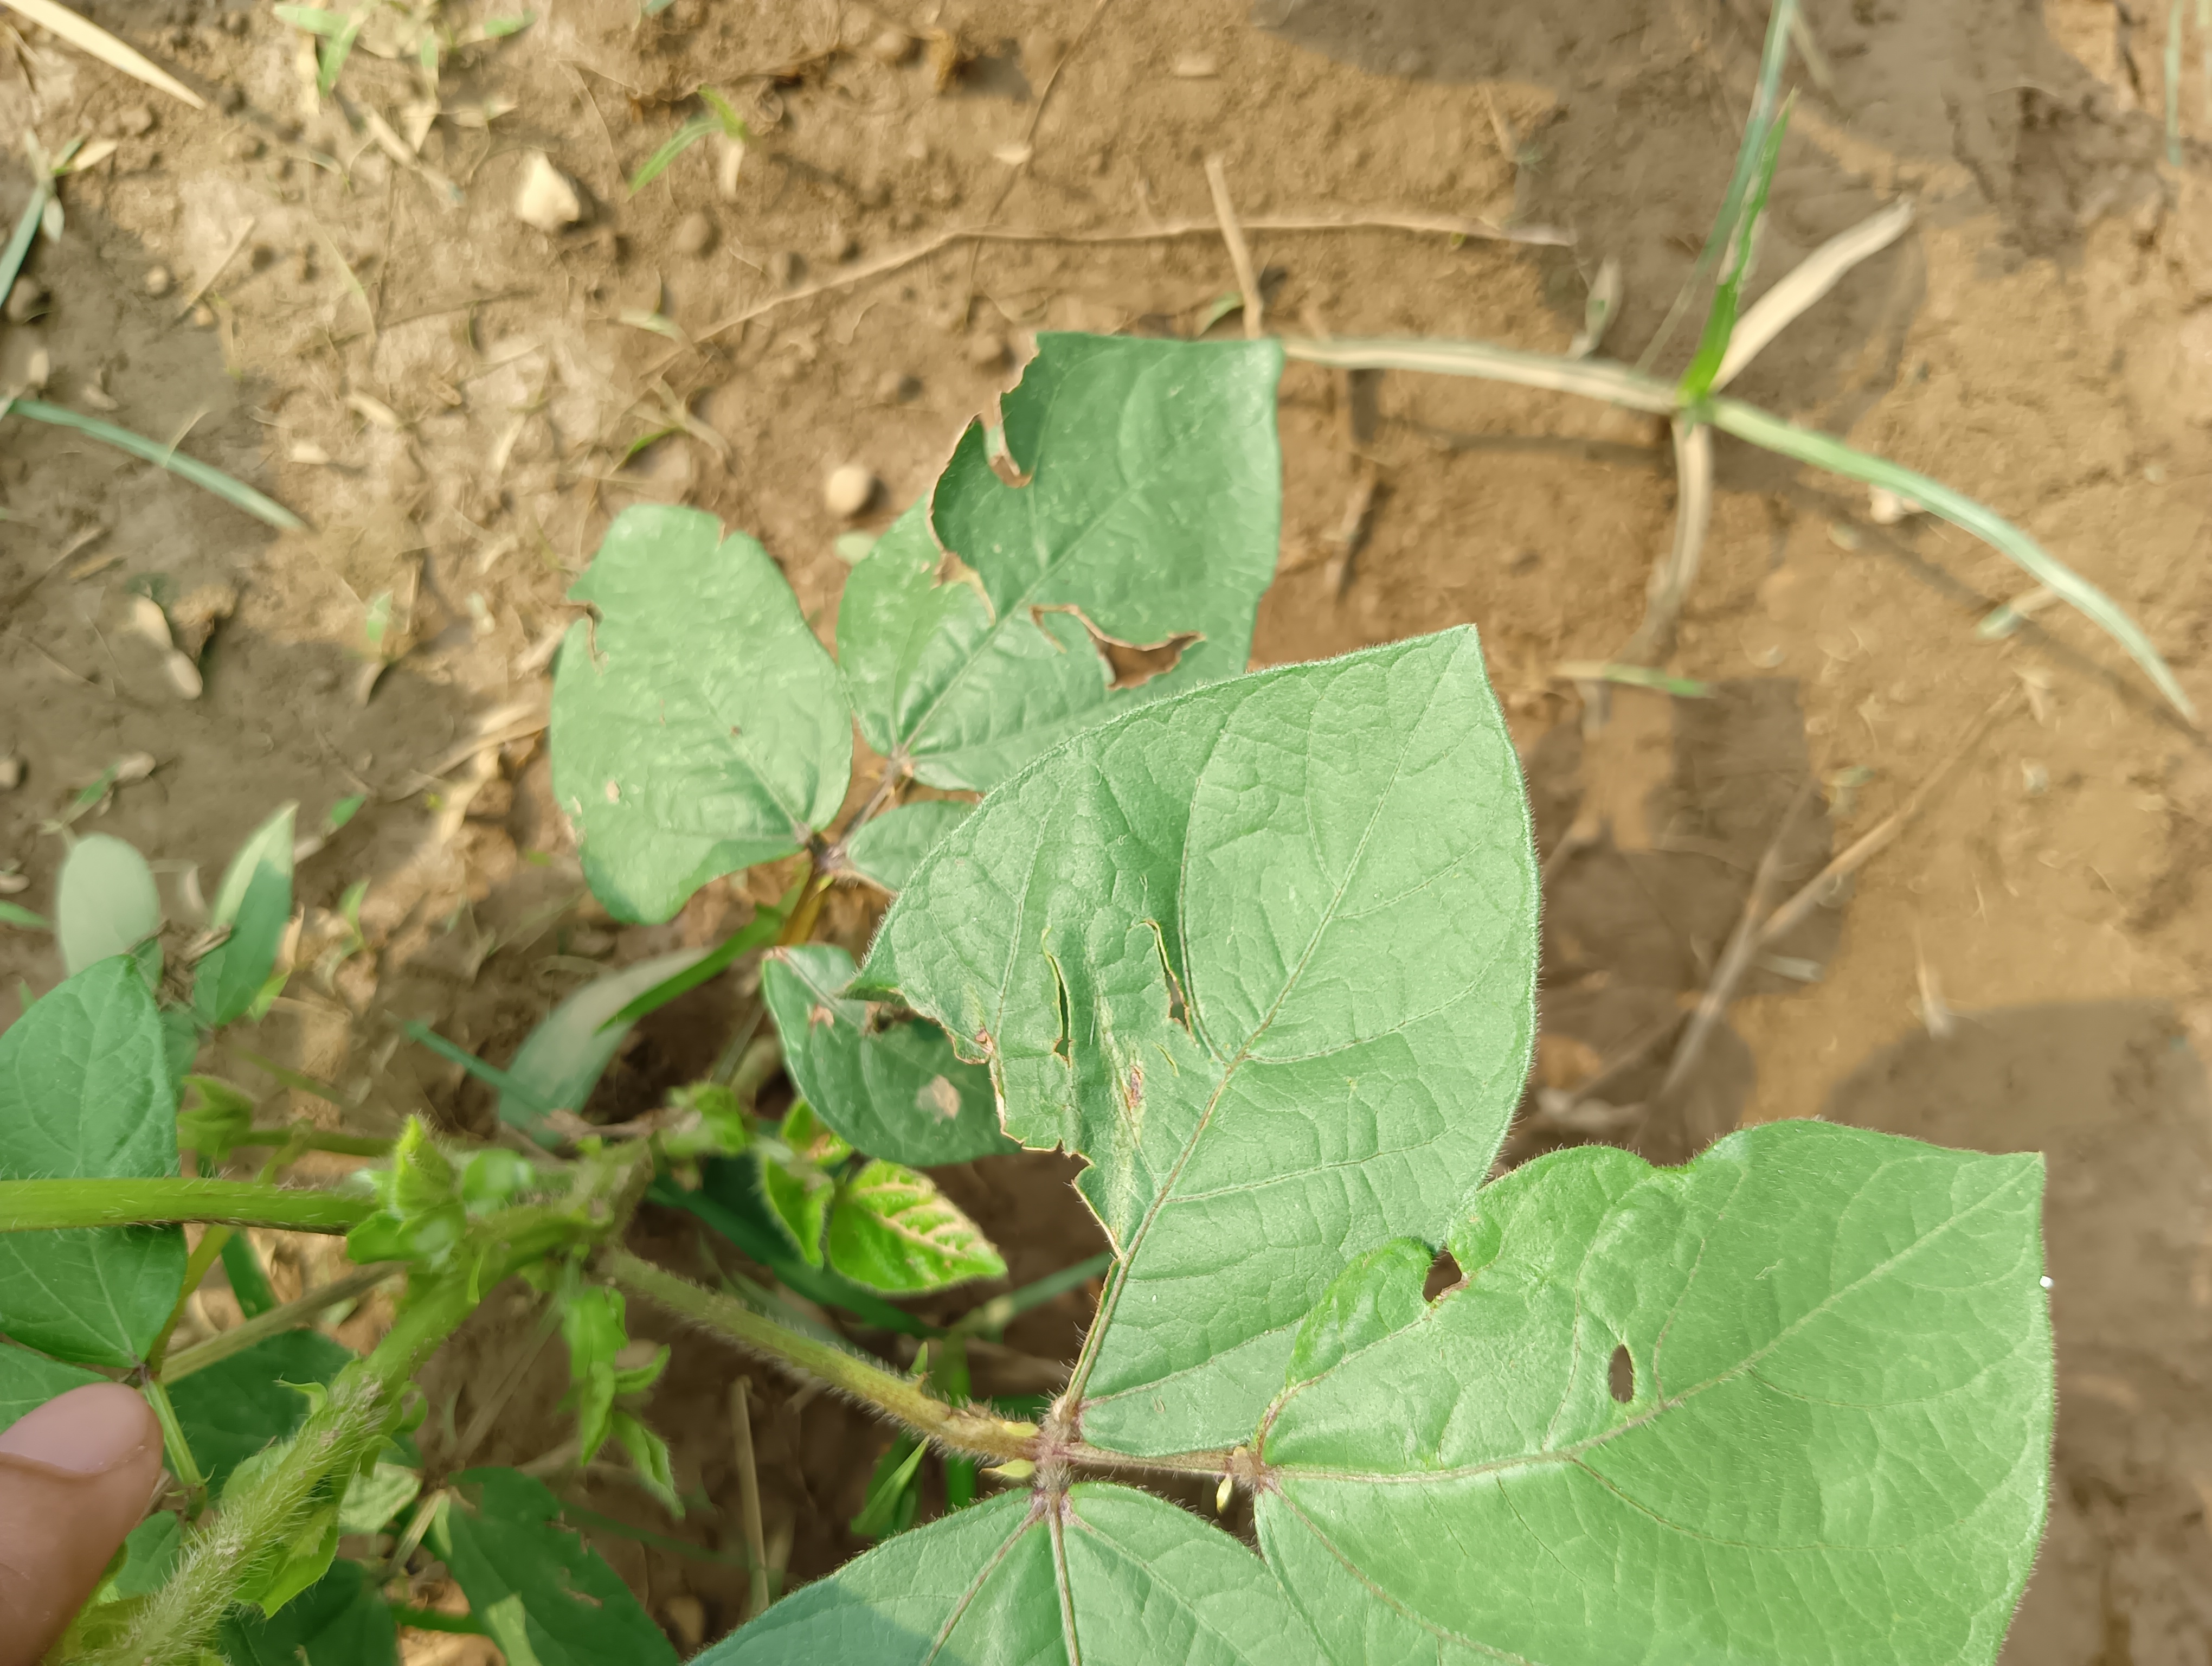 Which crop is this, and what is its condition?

mungbean, healthy
